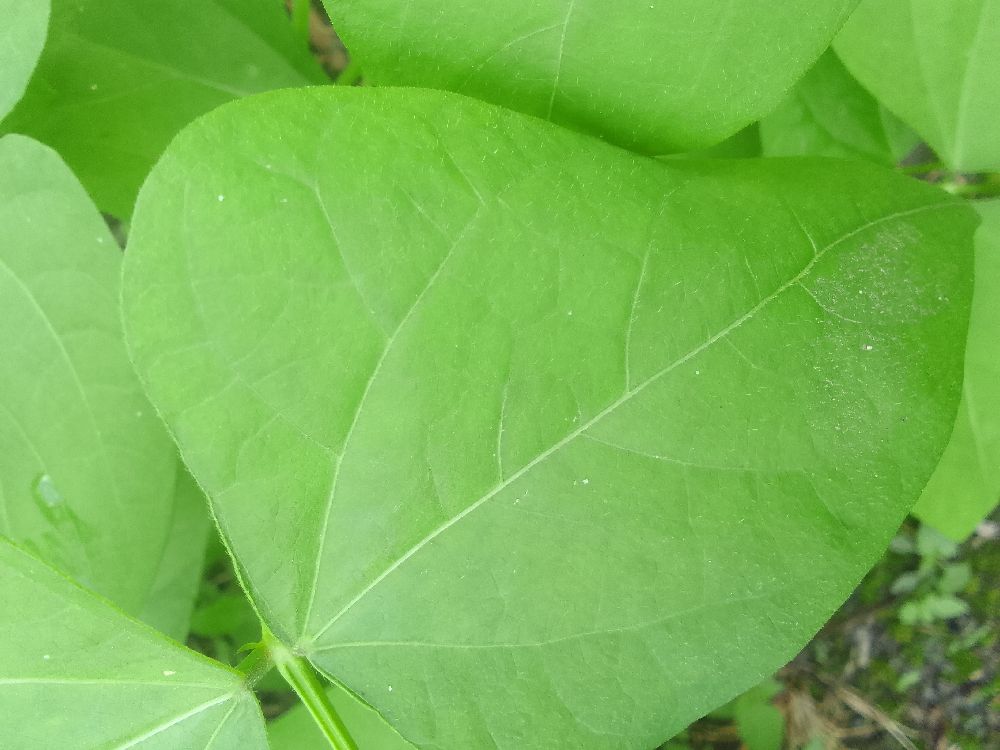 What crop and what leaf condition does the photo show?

common bean, healthy
